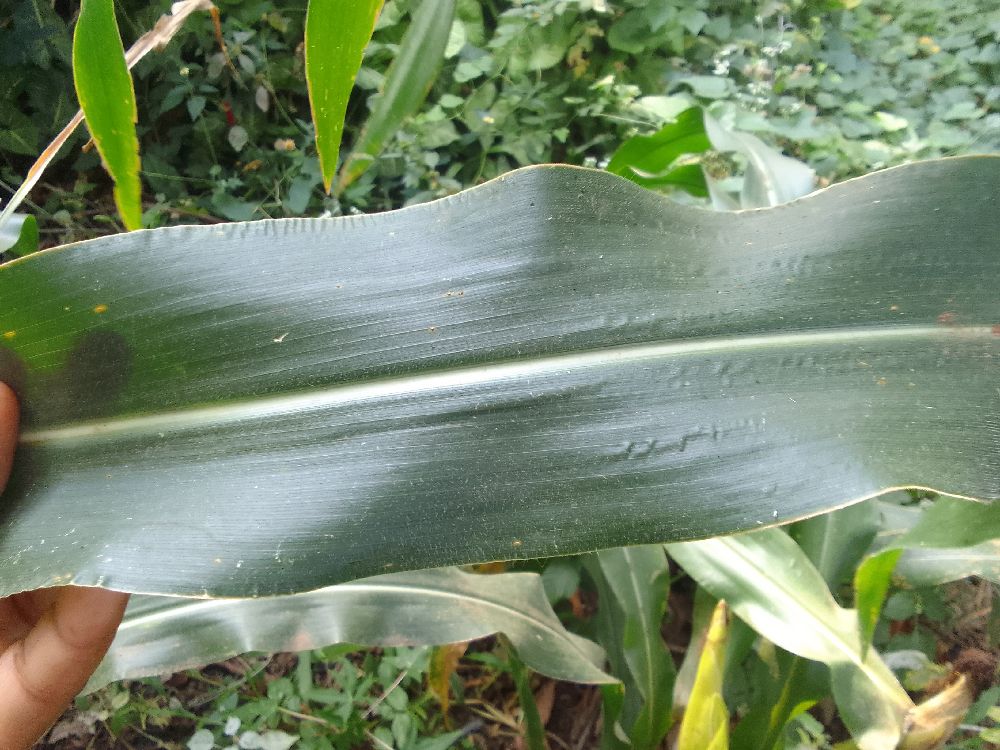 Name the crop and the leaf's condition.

maize, healthy
